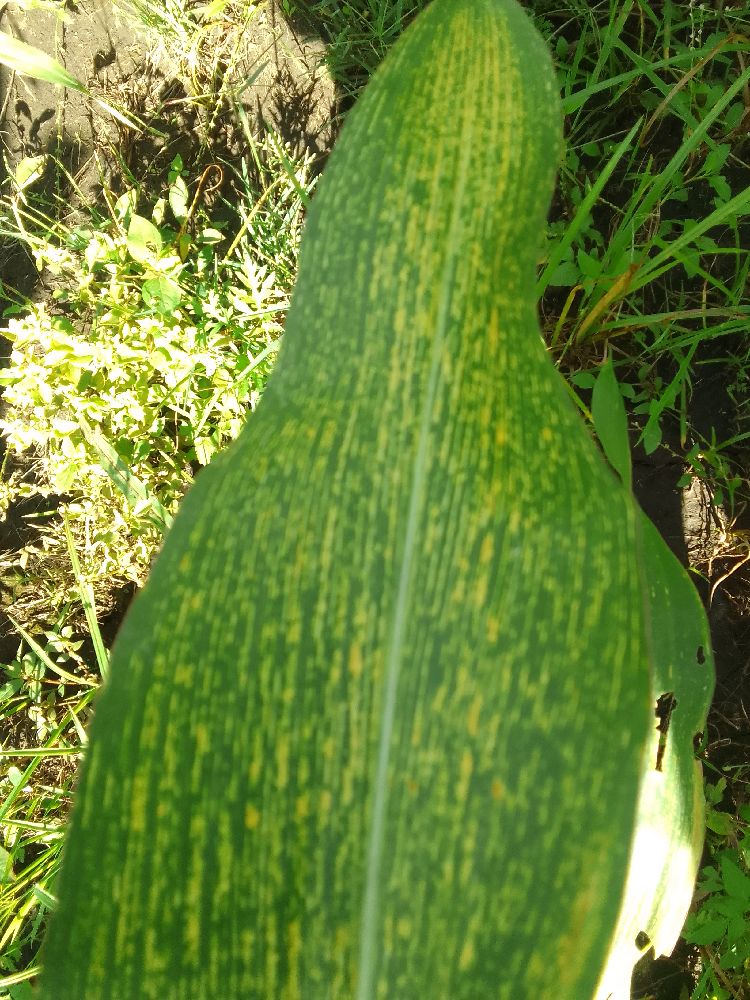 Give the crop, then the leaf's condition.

maize, maize streak virus
